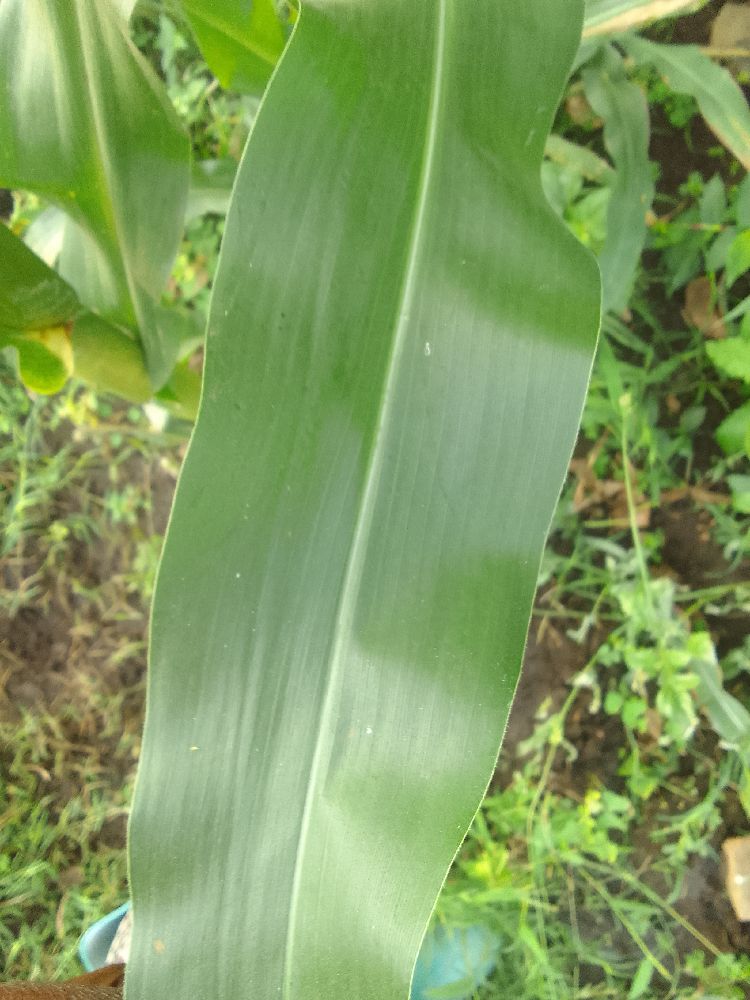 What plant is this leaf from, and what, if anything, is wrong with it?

maize, healthy
